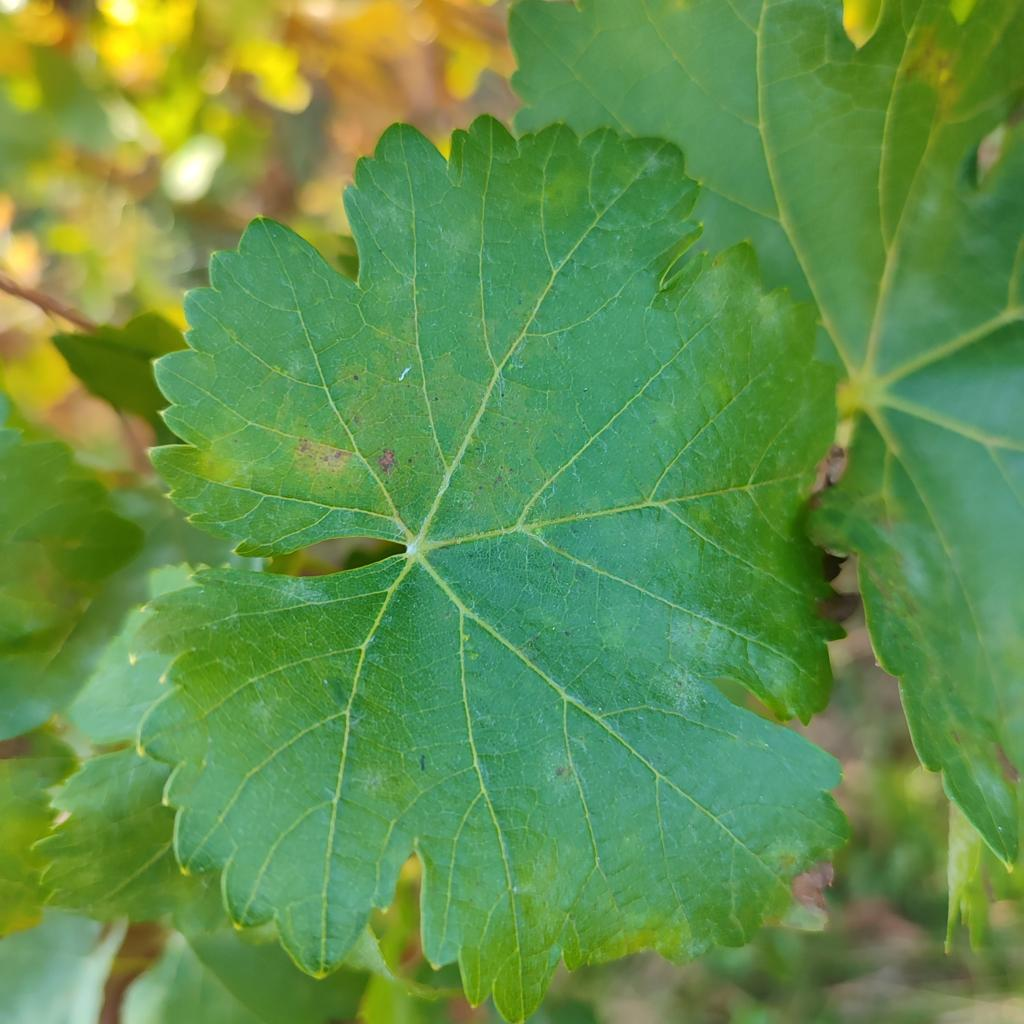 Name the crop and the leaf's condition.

grapevine, powdery mildew
